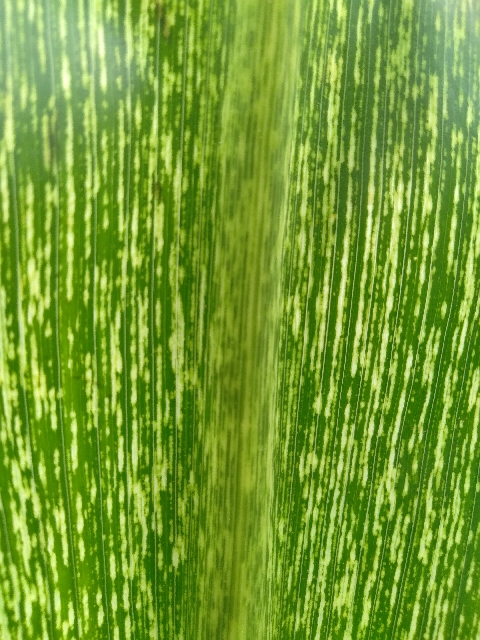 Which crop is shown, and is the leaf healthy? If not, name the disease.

maize, maize streak virus
